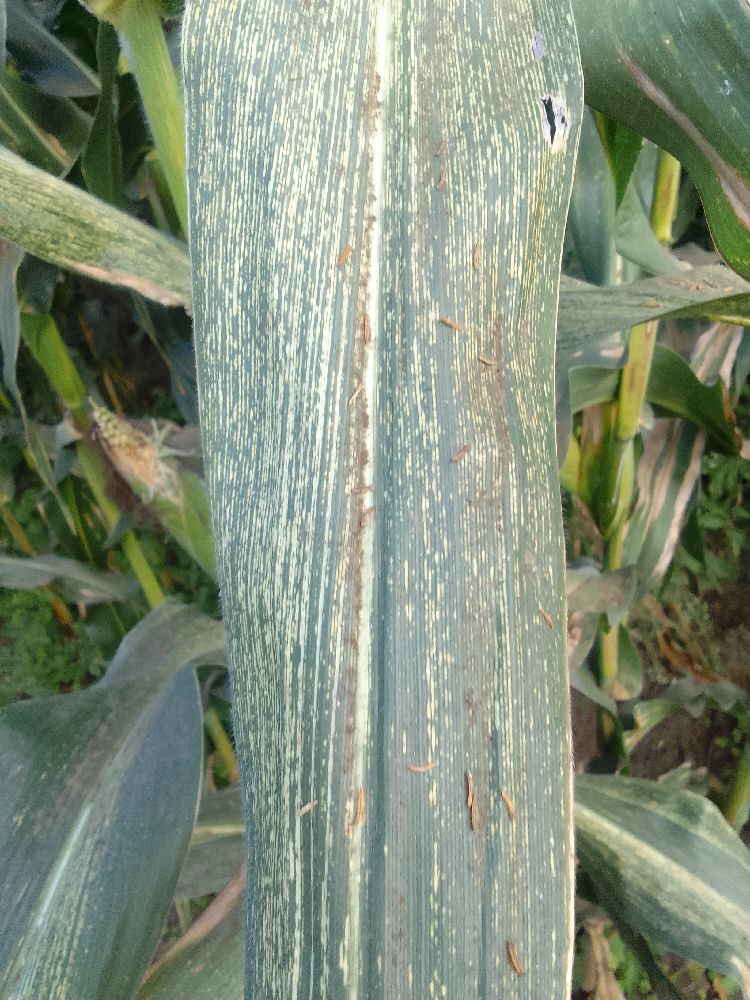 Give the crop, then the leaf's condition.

maize, maize streak virus
